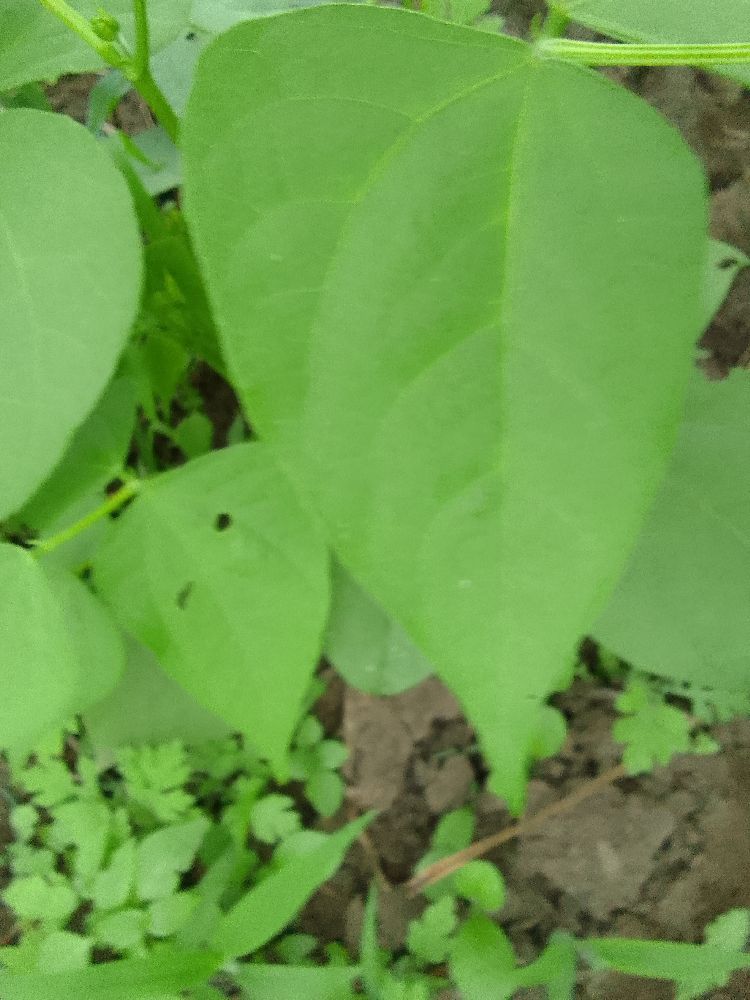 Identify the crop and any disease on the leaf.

common bean, healthy
